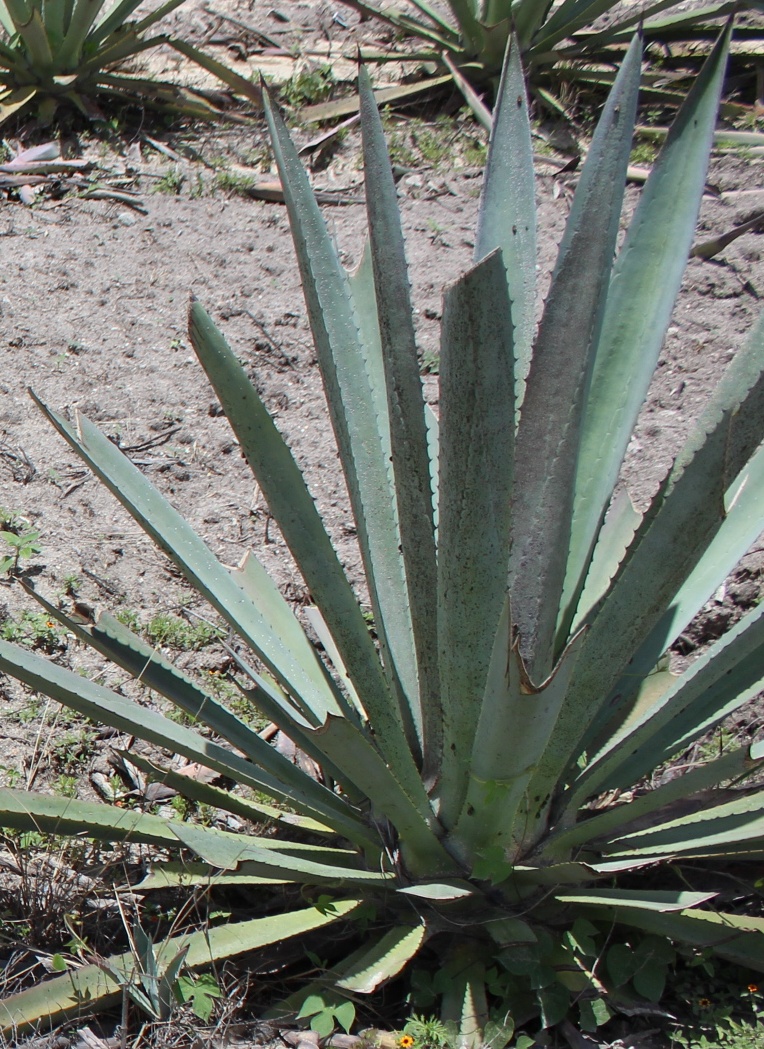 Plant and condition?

agave, spotted
